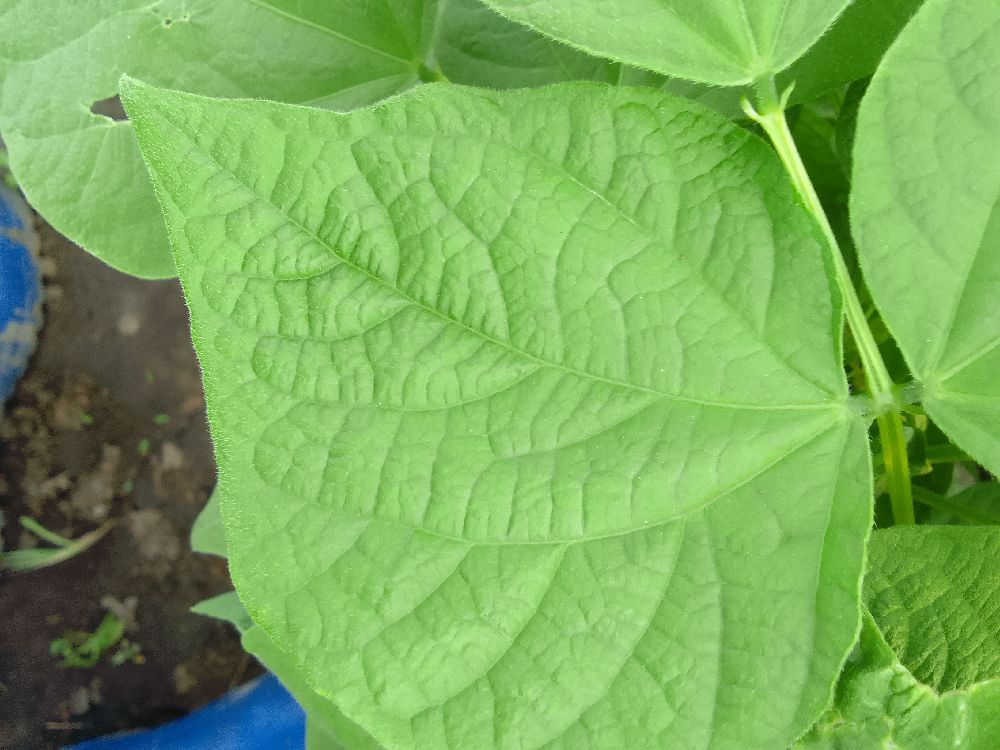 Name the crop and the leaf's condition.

common bean, healthy
